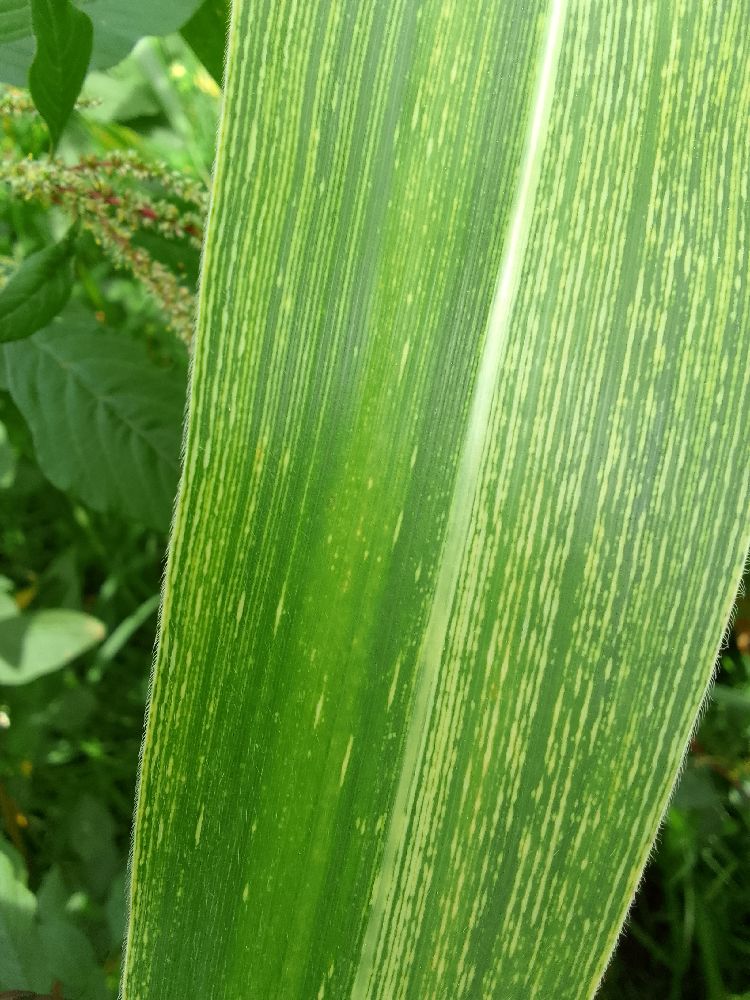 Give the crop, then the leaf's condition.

maize, maize streak virus
